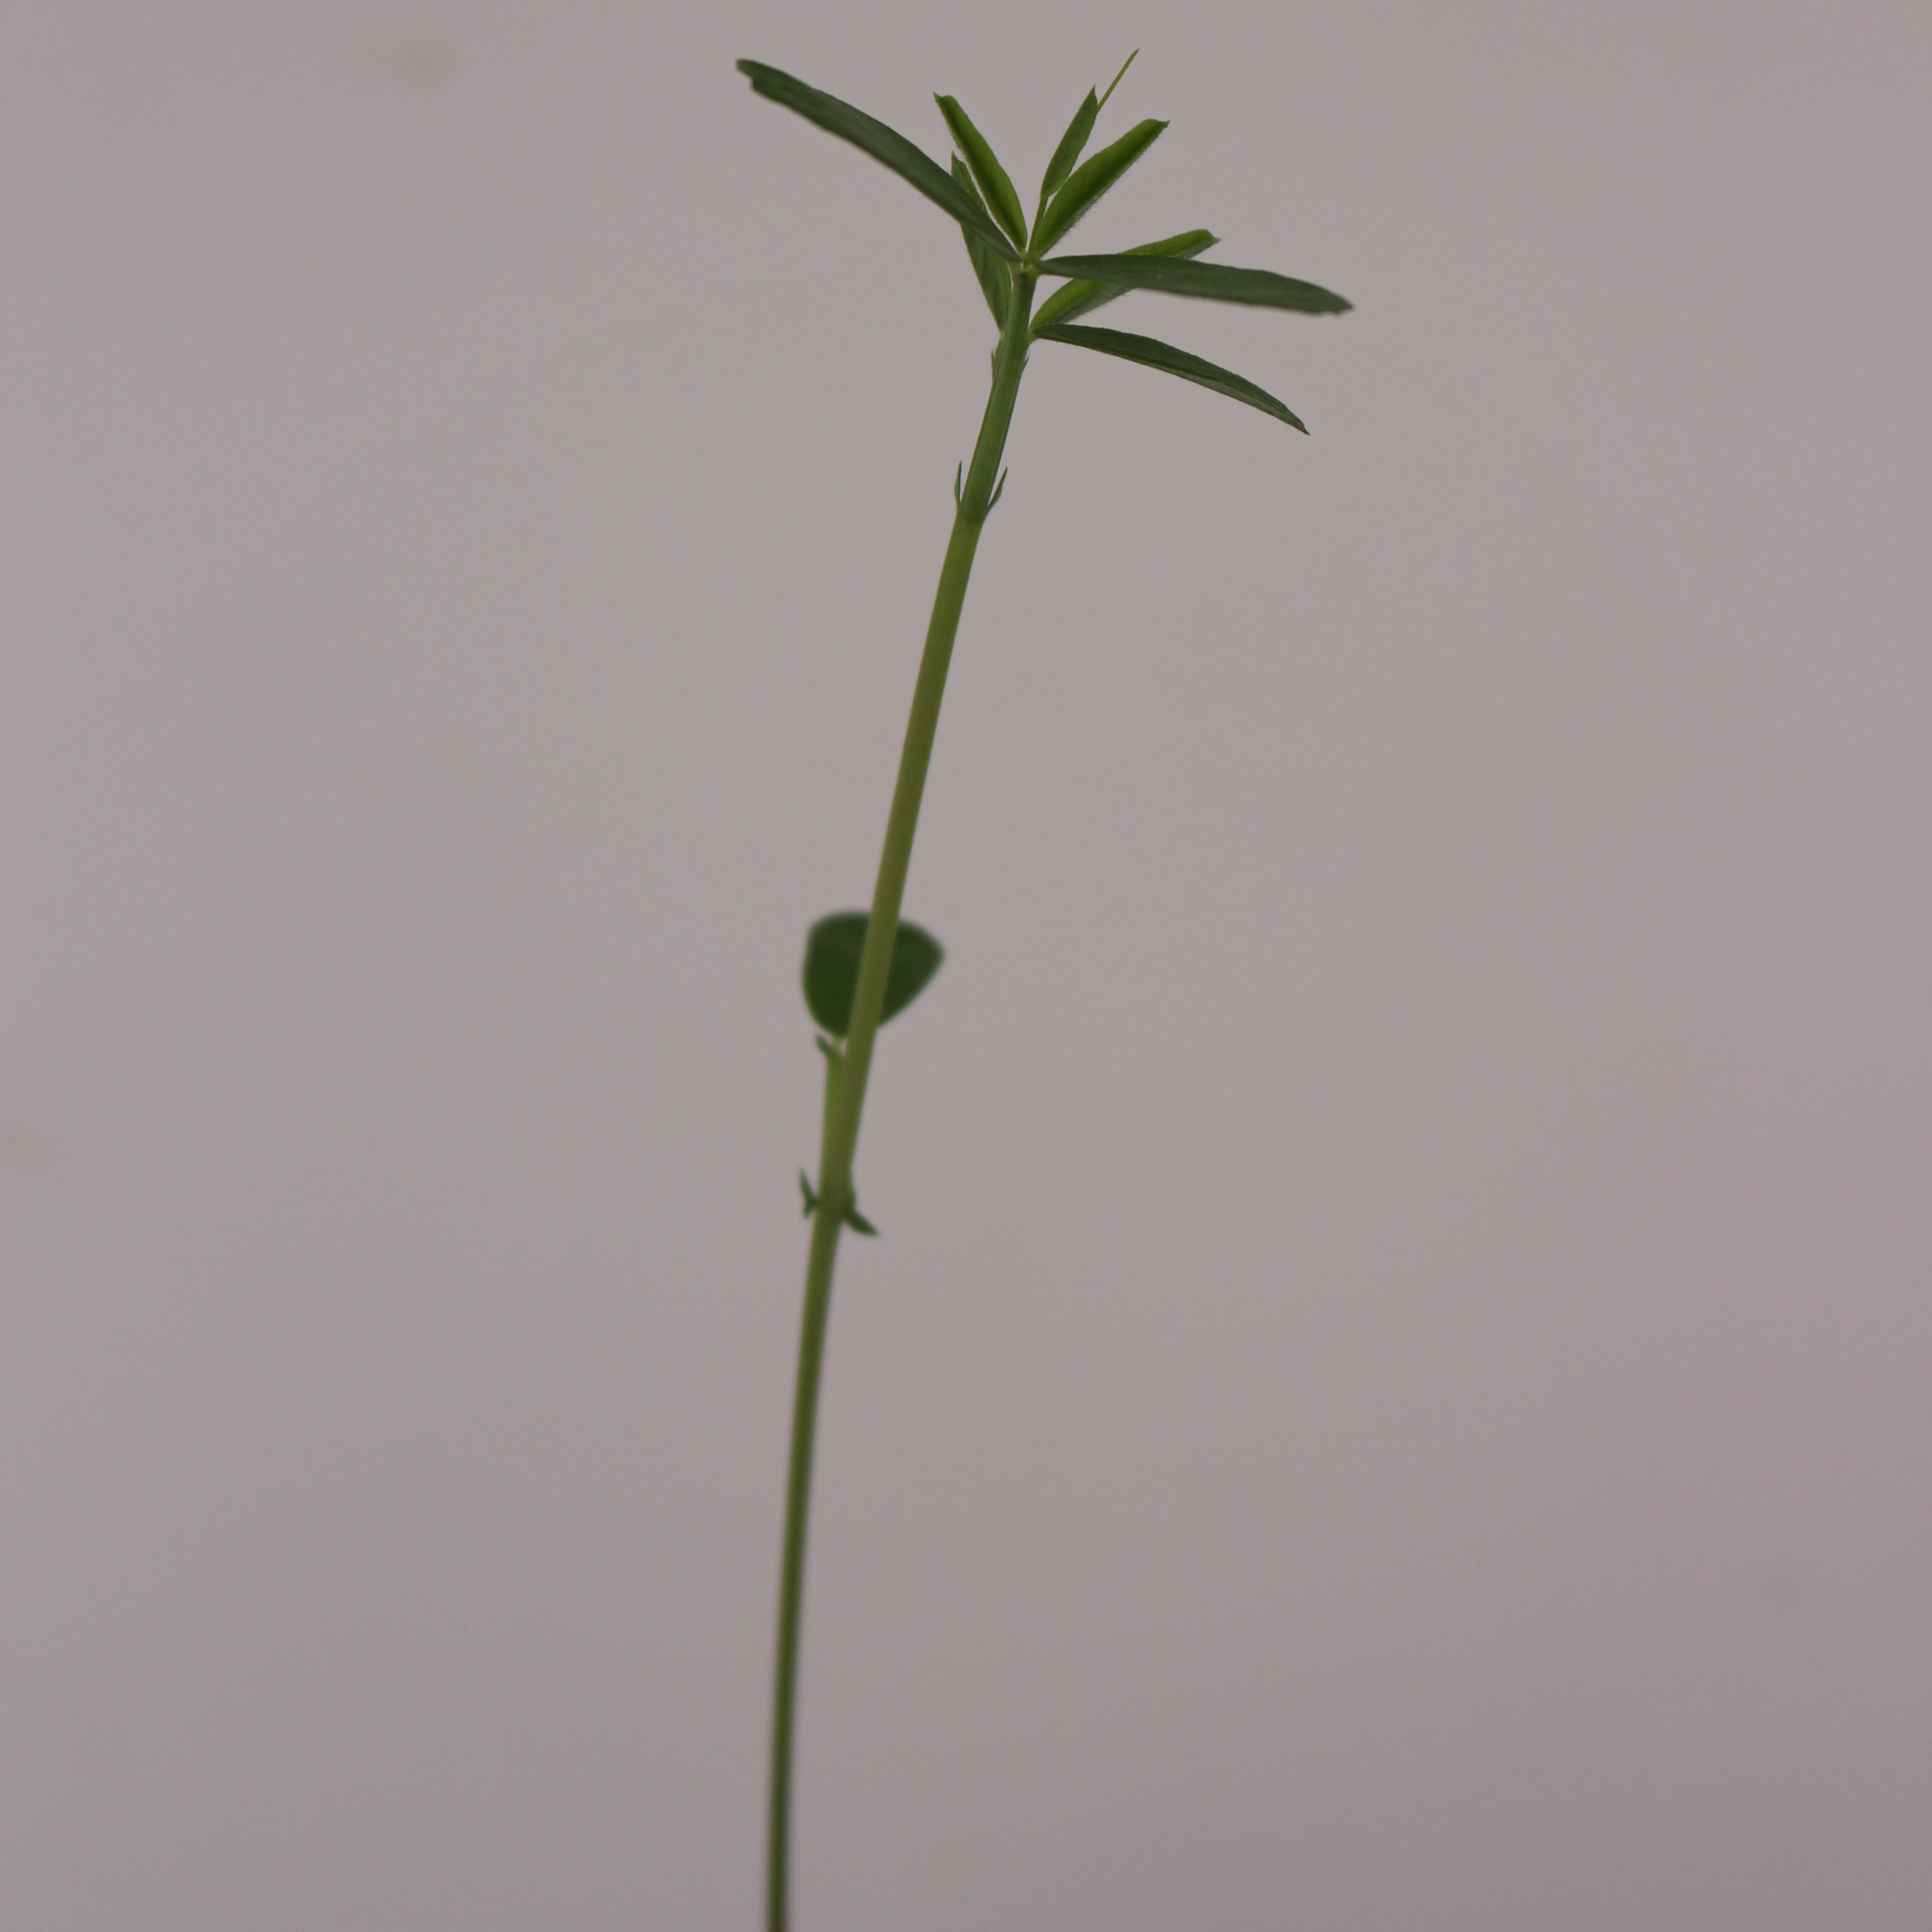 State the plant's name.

Vicia sativa
